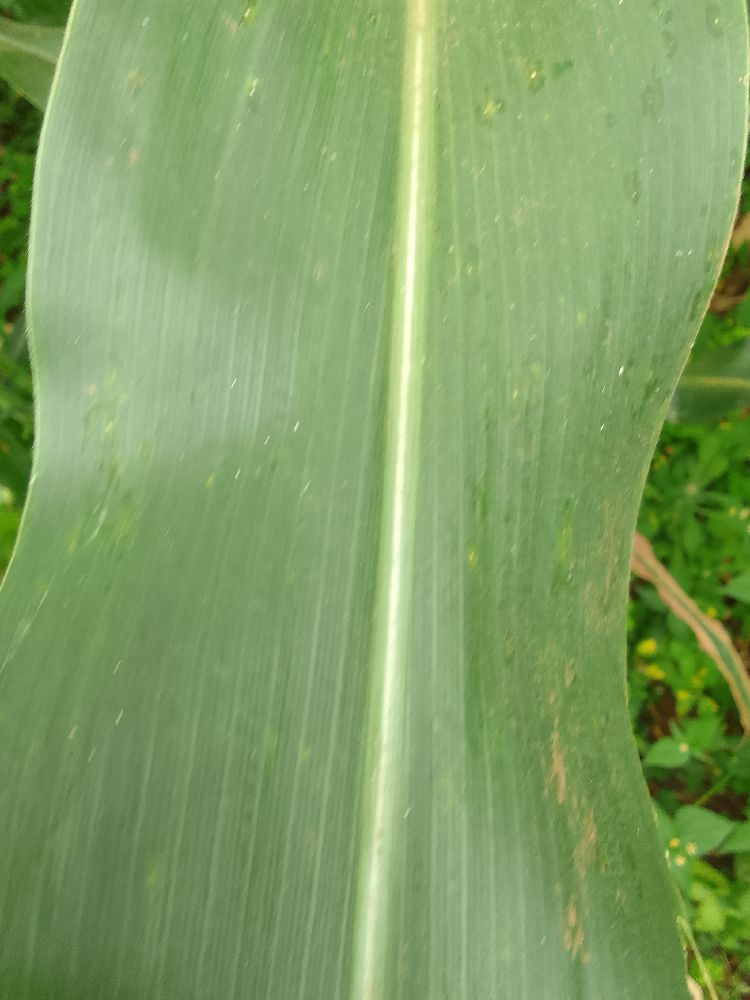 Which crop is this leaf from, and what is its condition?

maize, healthy
